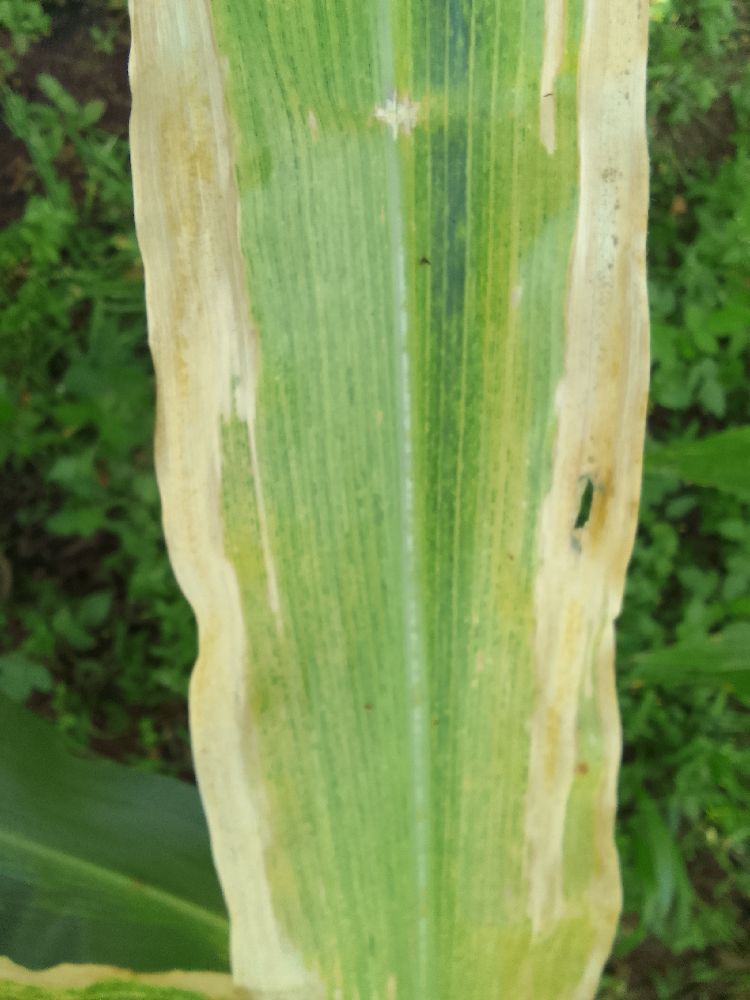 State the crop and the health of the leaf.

maize, maize lethal necrosis
